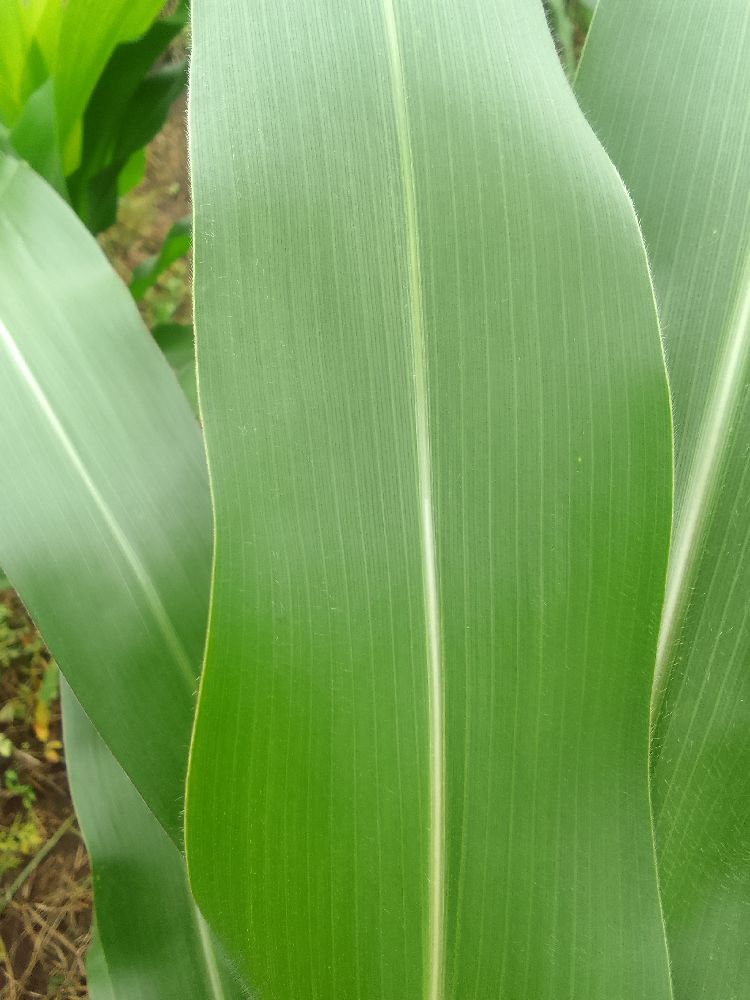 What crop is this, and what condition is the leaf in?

maize, healthy
